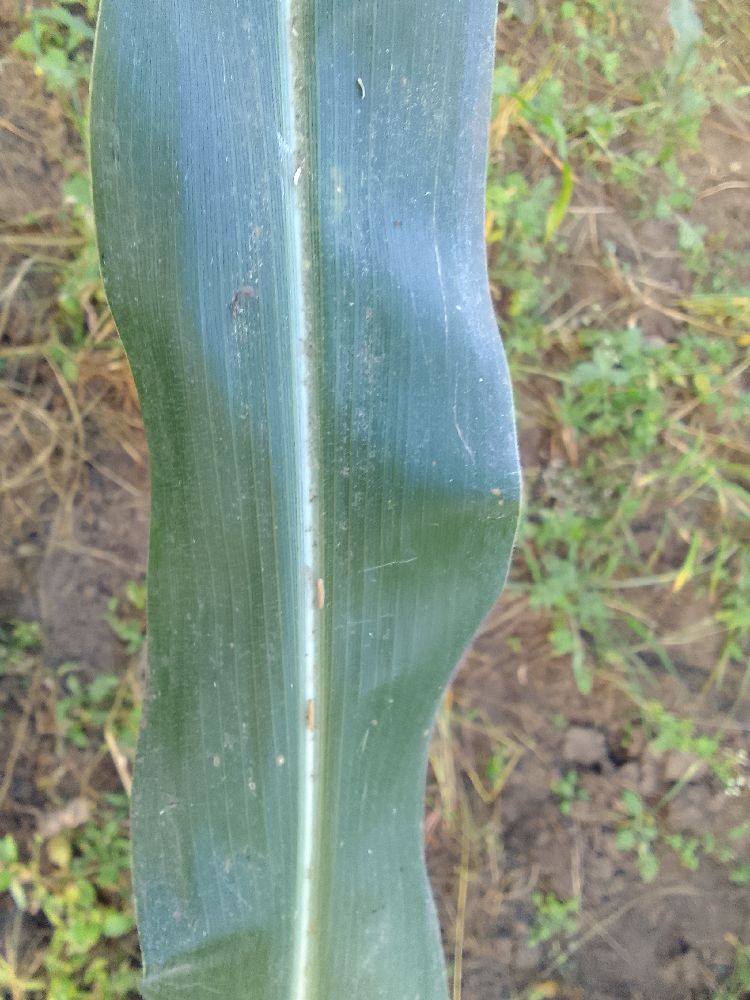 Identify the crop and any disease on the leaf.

maize, healthy
